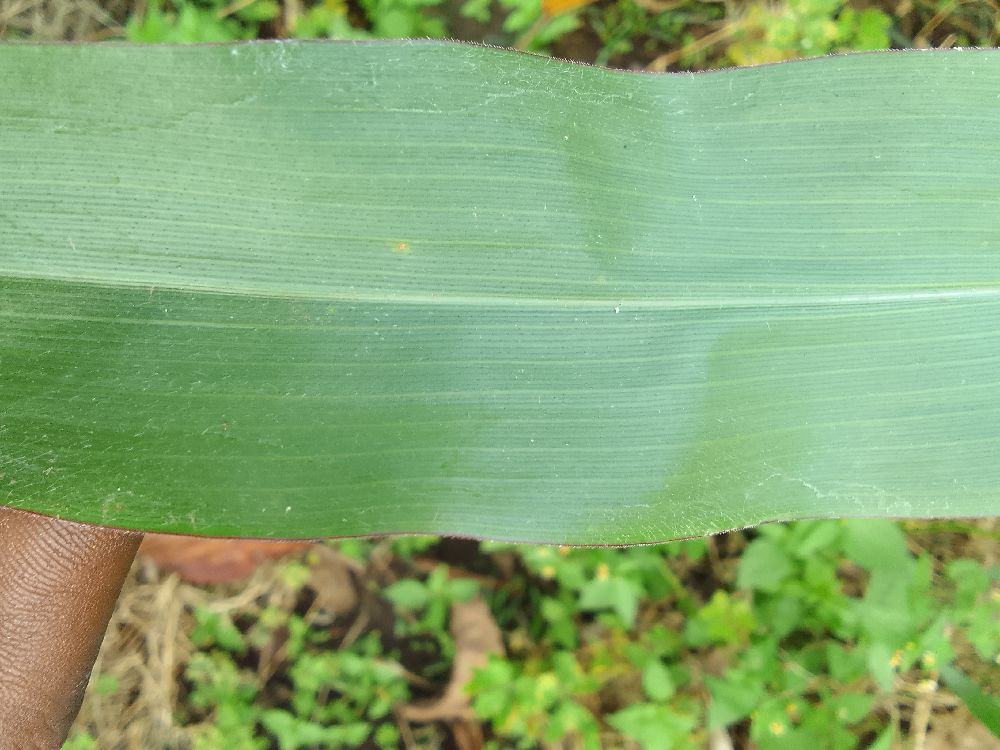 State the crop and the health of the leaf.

maize, healthy
